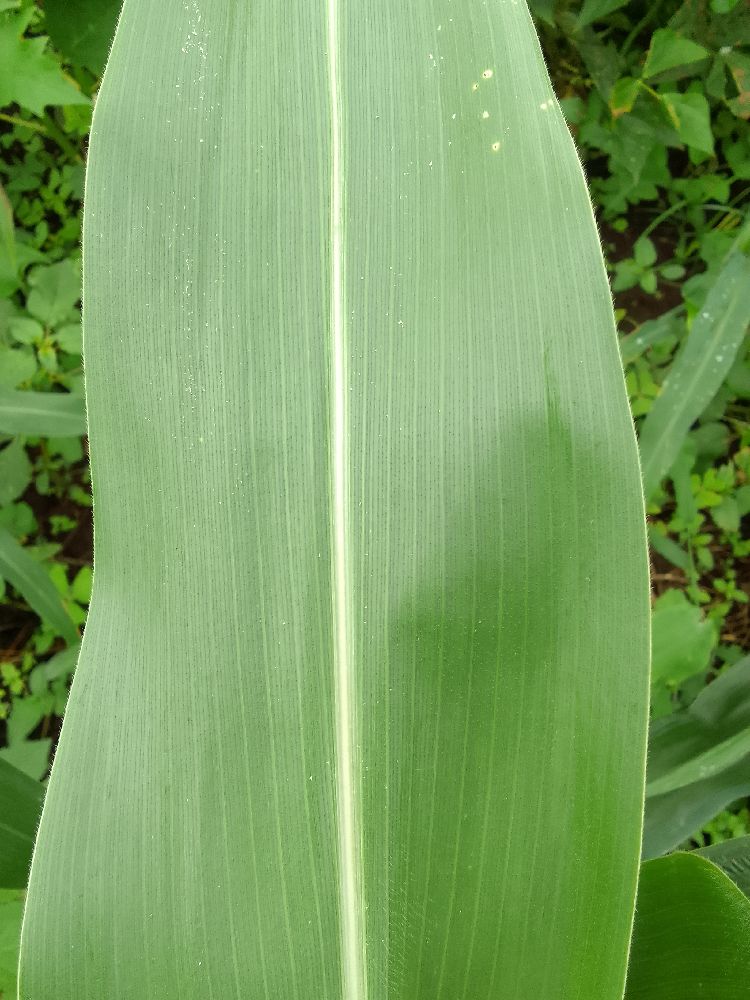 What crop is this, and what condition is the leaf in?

maize, healthy
